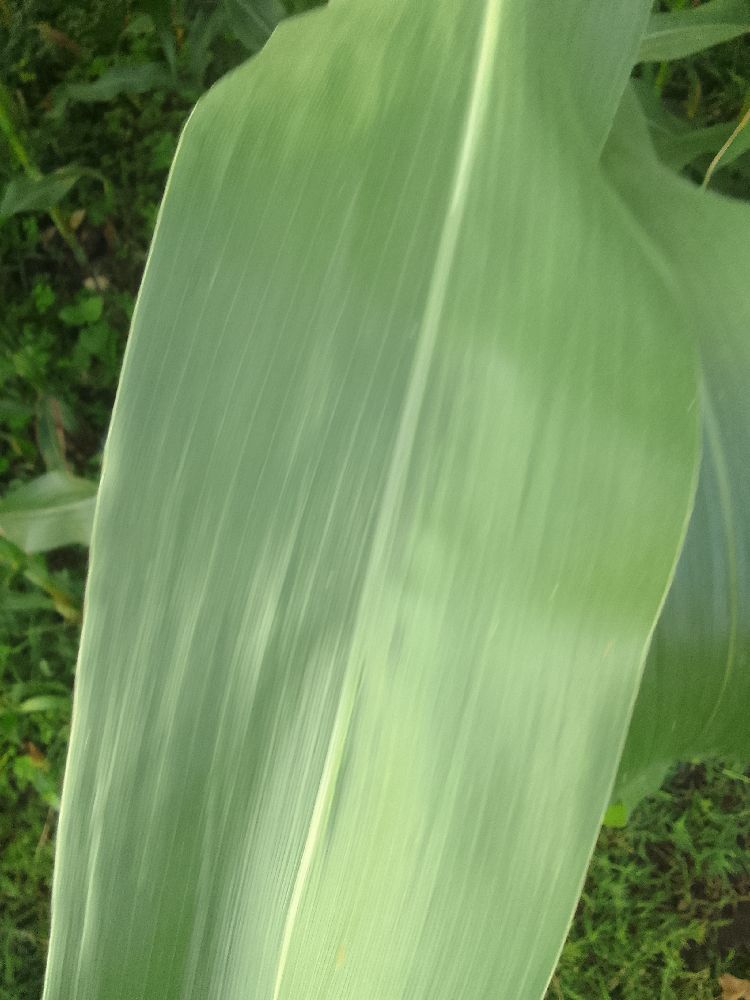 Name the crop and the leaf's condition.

maize, healthy
